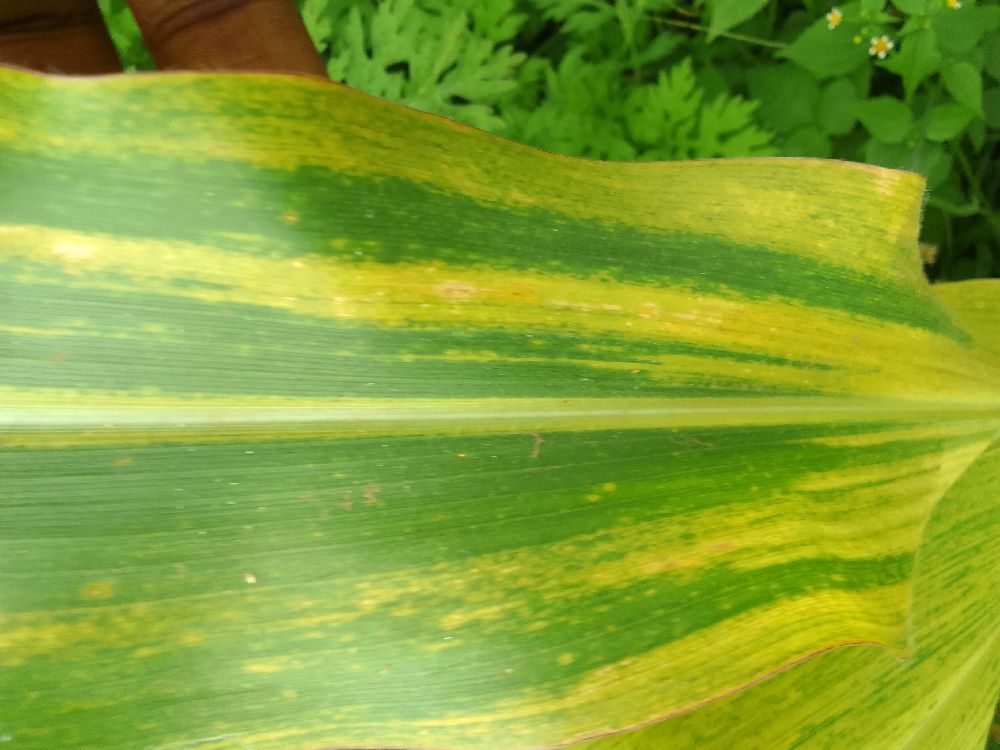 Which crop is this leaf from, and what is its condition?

maize, maize lethal necrosis
